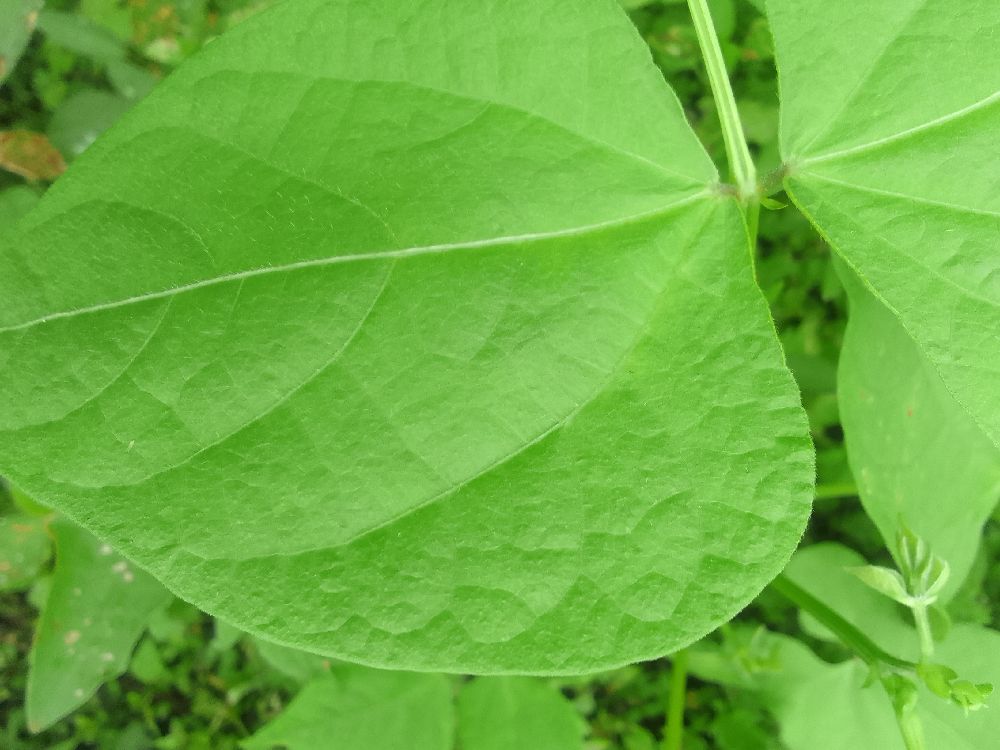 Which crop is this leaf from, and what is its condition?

common bean, healthy
